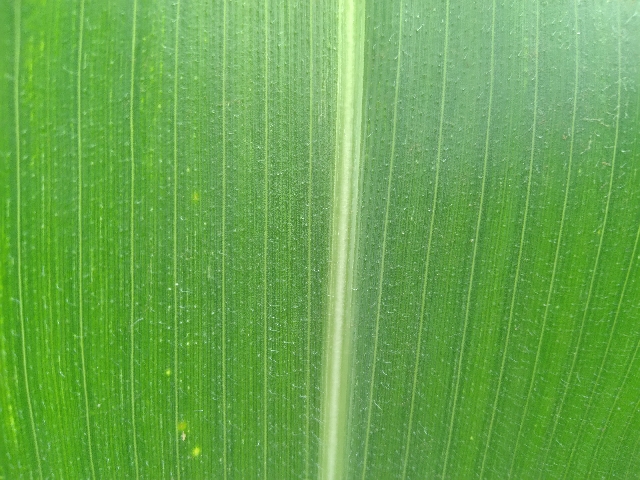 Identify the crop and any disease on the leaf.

maize, healthy
